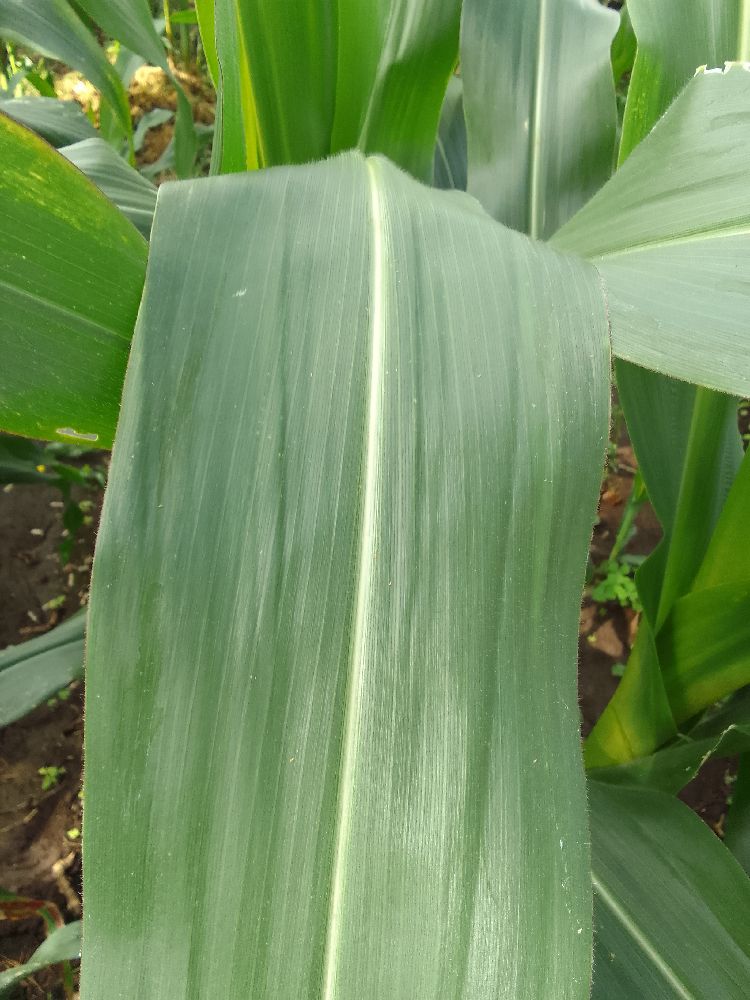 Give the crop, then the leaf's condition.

maize, healthy
